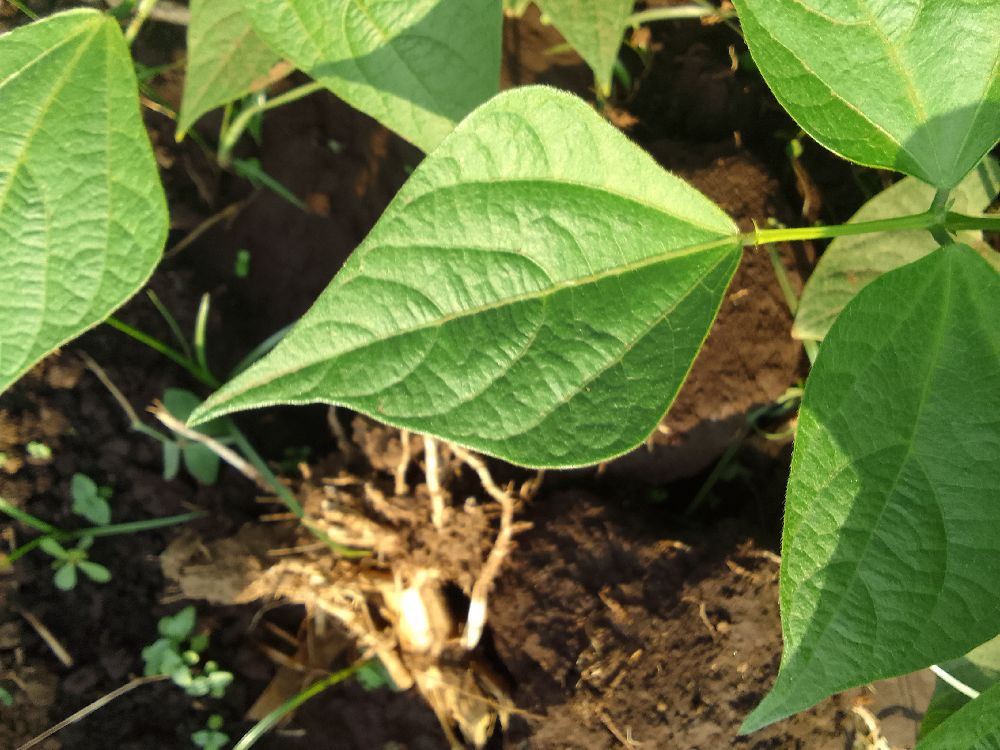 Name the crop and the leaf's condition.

common bean, healthy
